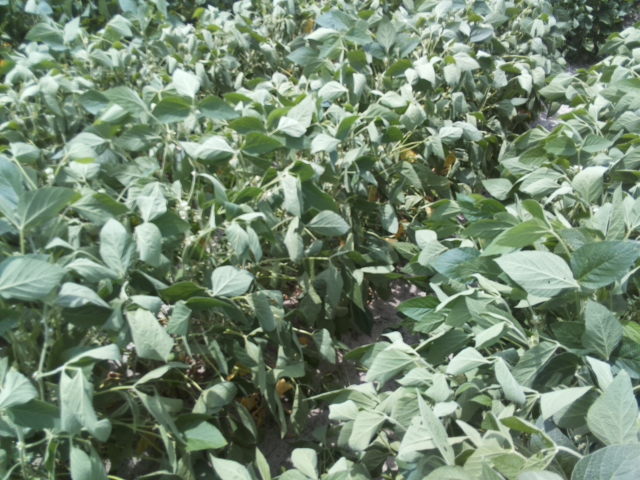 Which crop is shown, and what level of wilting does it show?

soybean, moderate turgor loss in upper canopy
